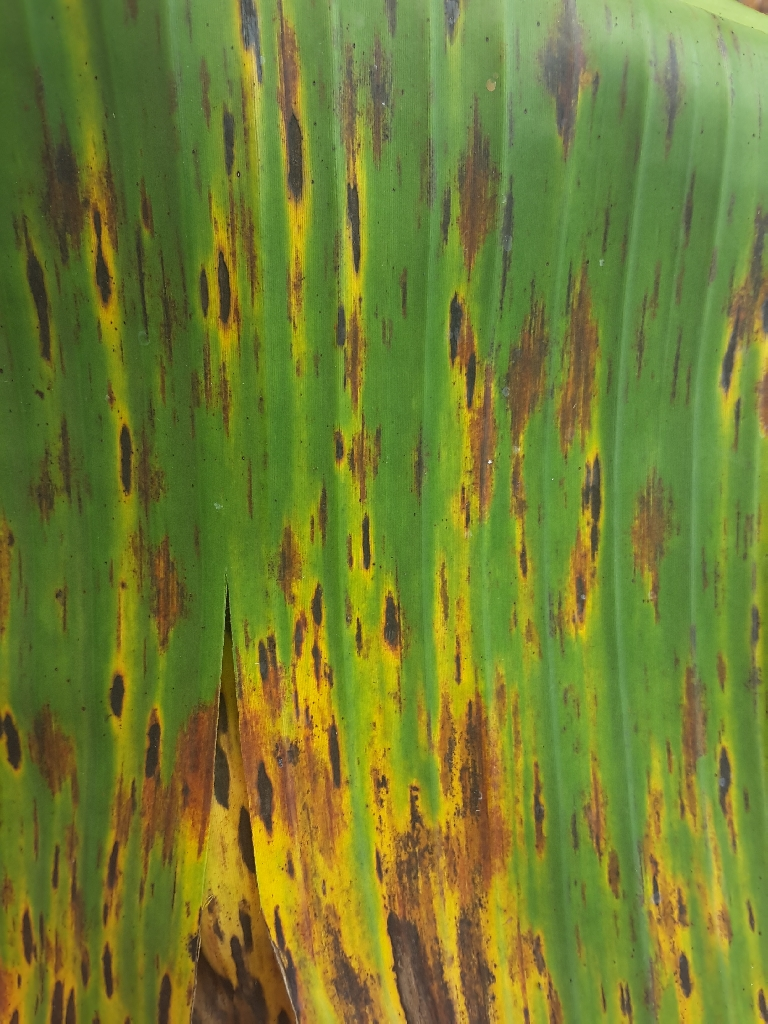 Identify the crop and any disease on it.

banana, black sigatoka
